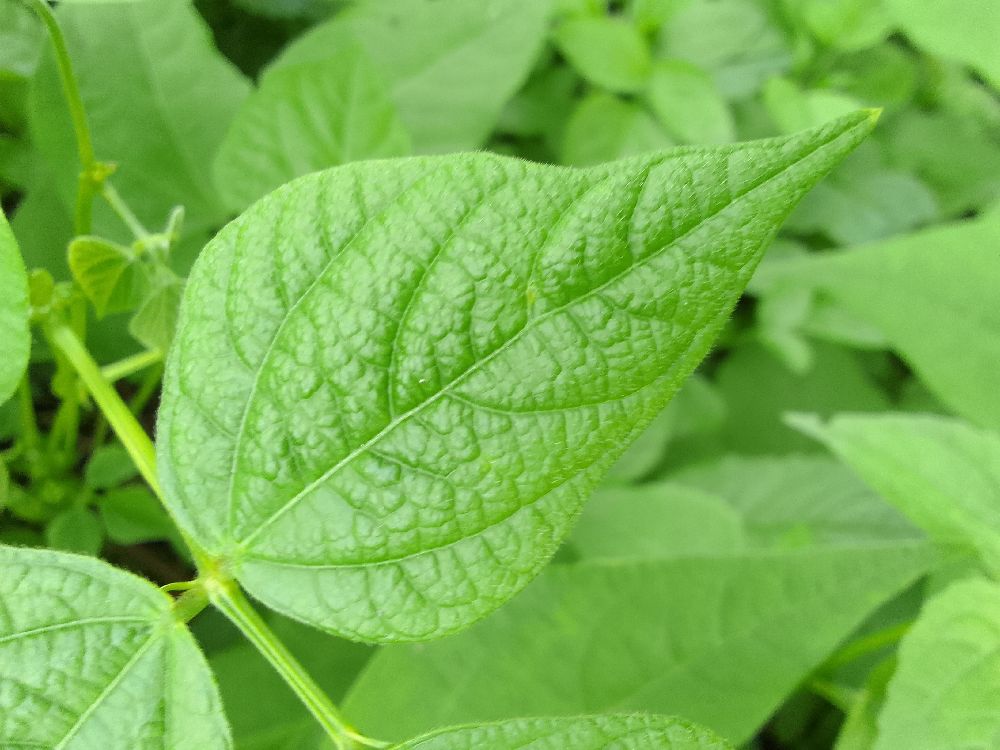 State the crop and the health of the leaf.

common bean, healthy
